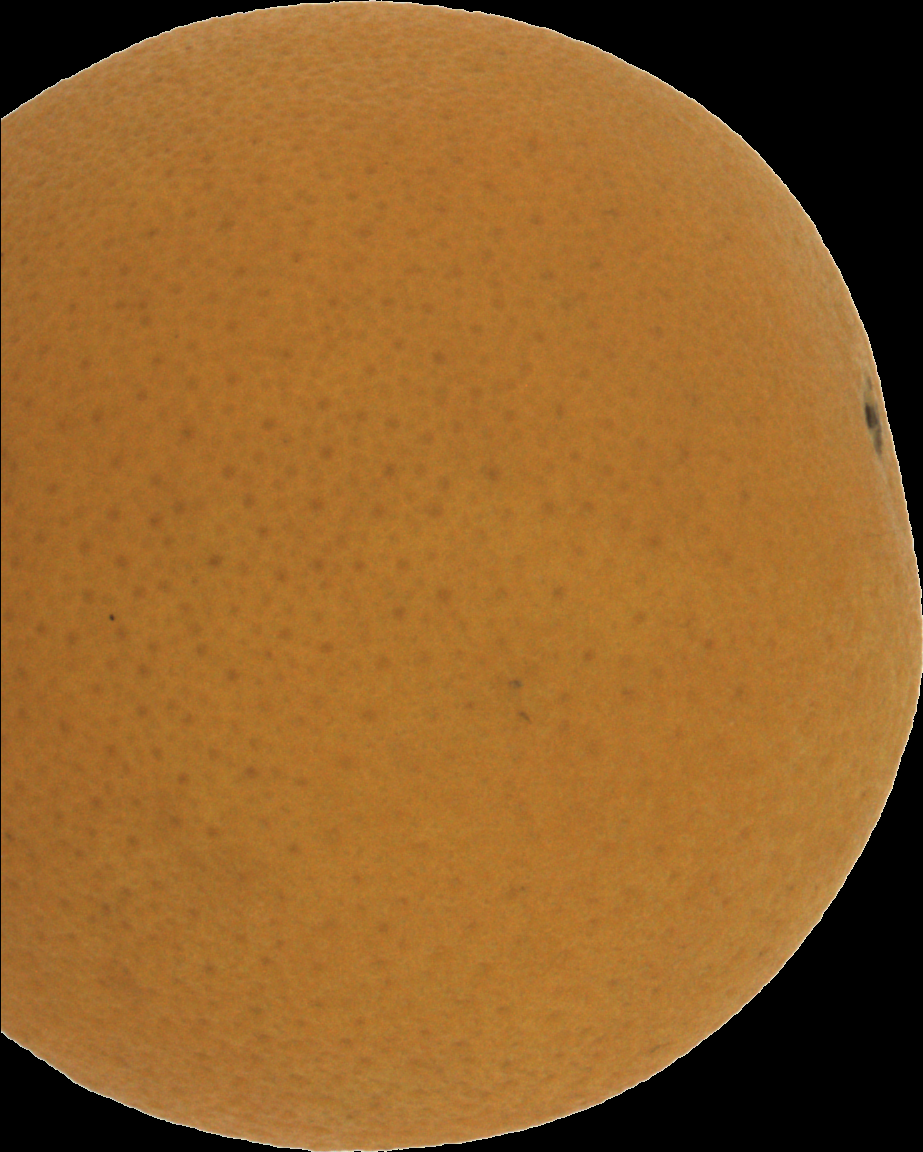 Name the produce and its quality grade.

orange, good
